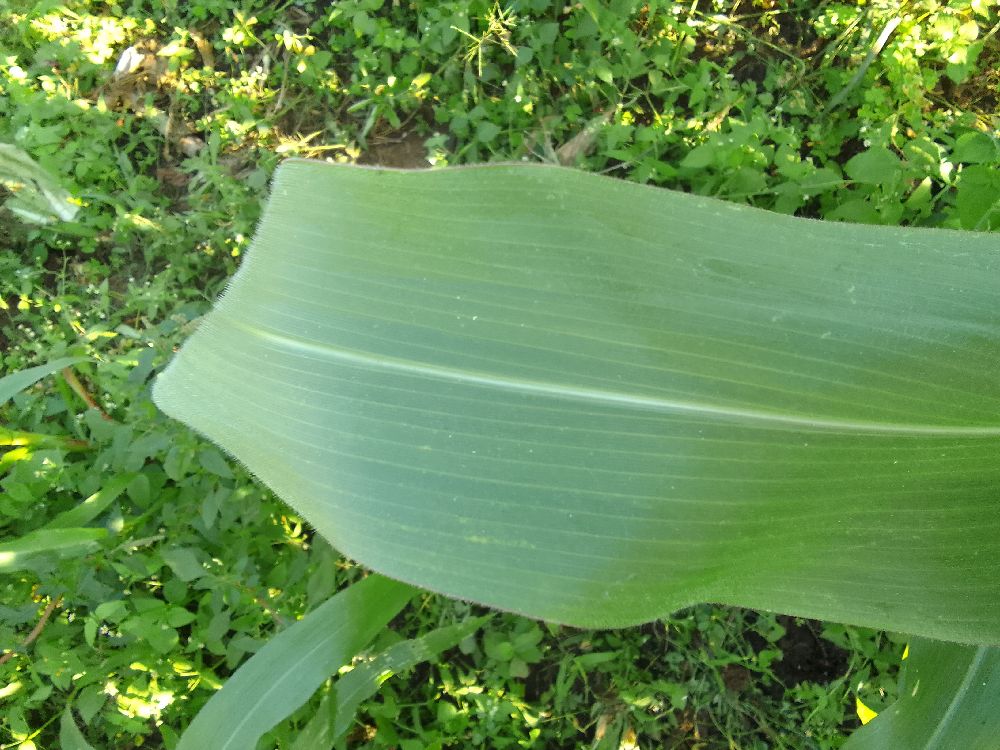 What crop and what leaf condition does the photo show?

maize, healthy
